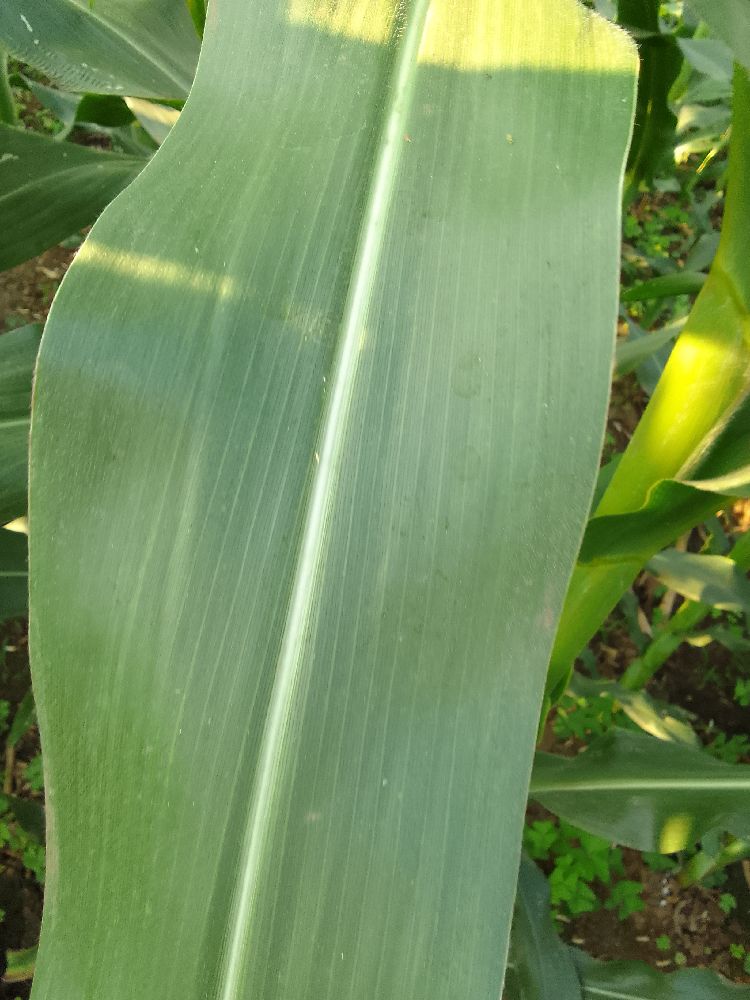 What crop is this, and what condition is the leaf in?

maize, healthy
